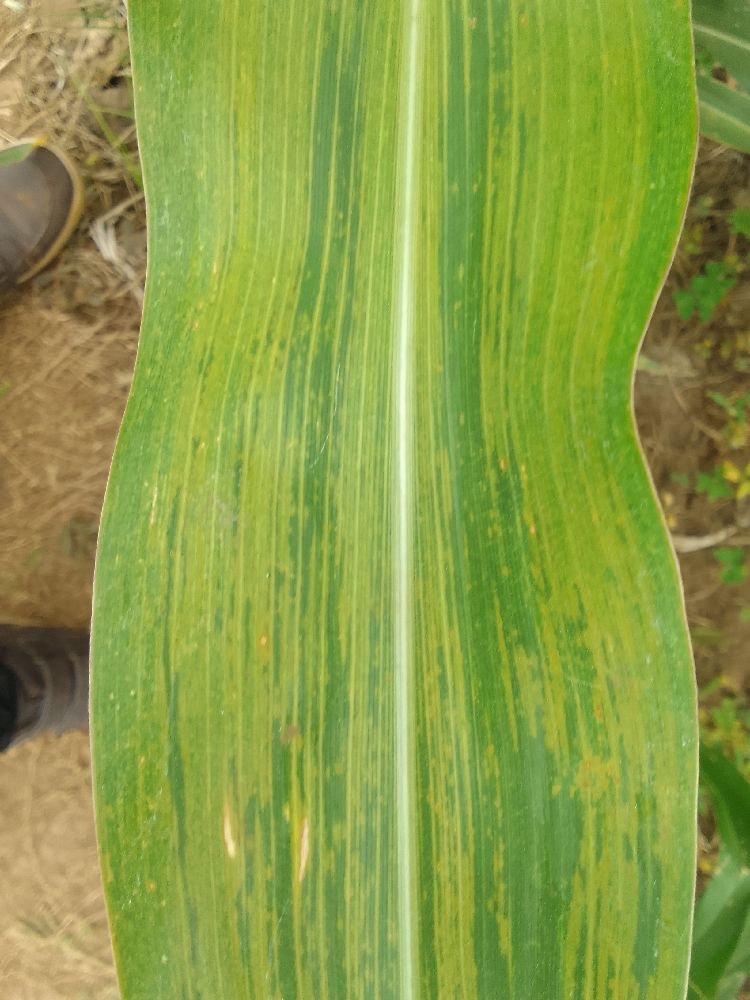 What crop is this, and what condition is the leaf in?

maize, maize lethal necrosis
